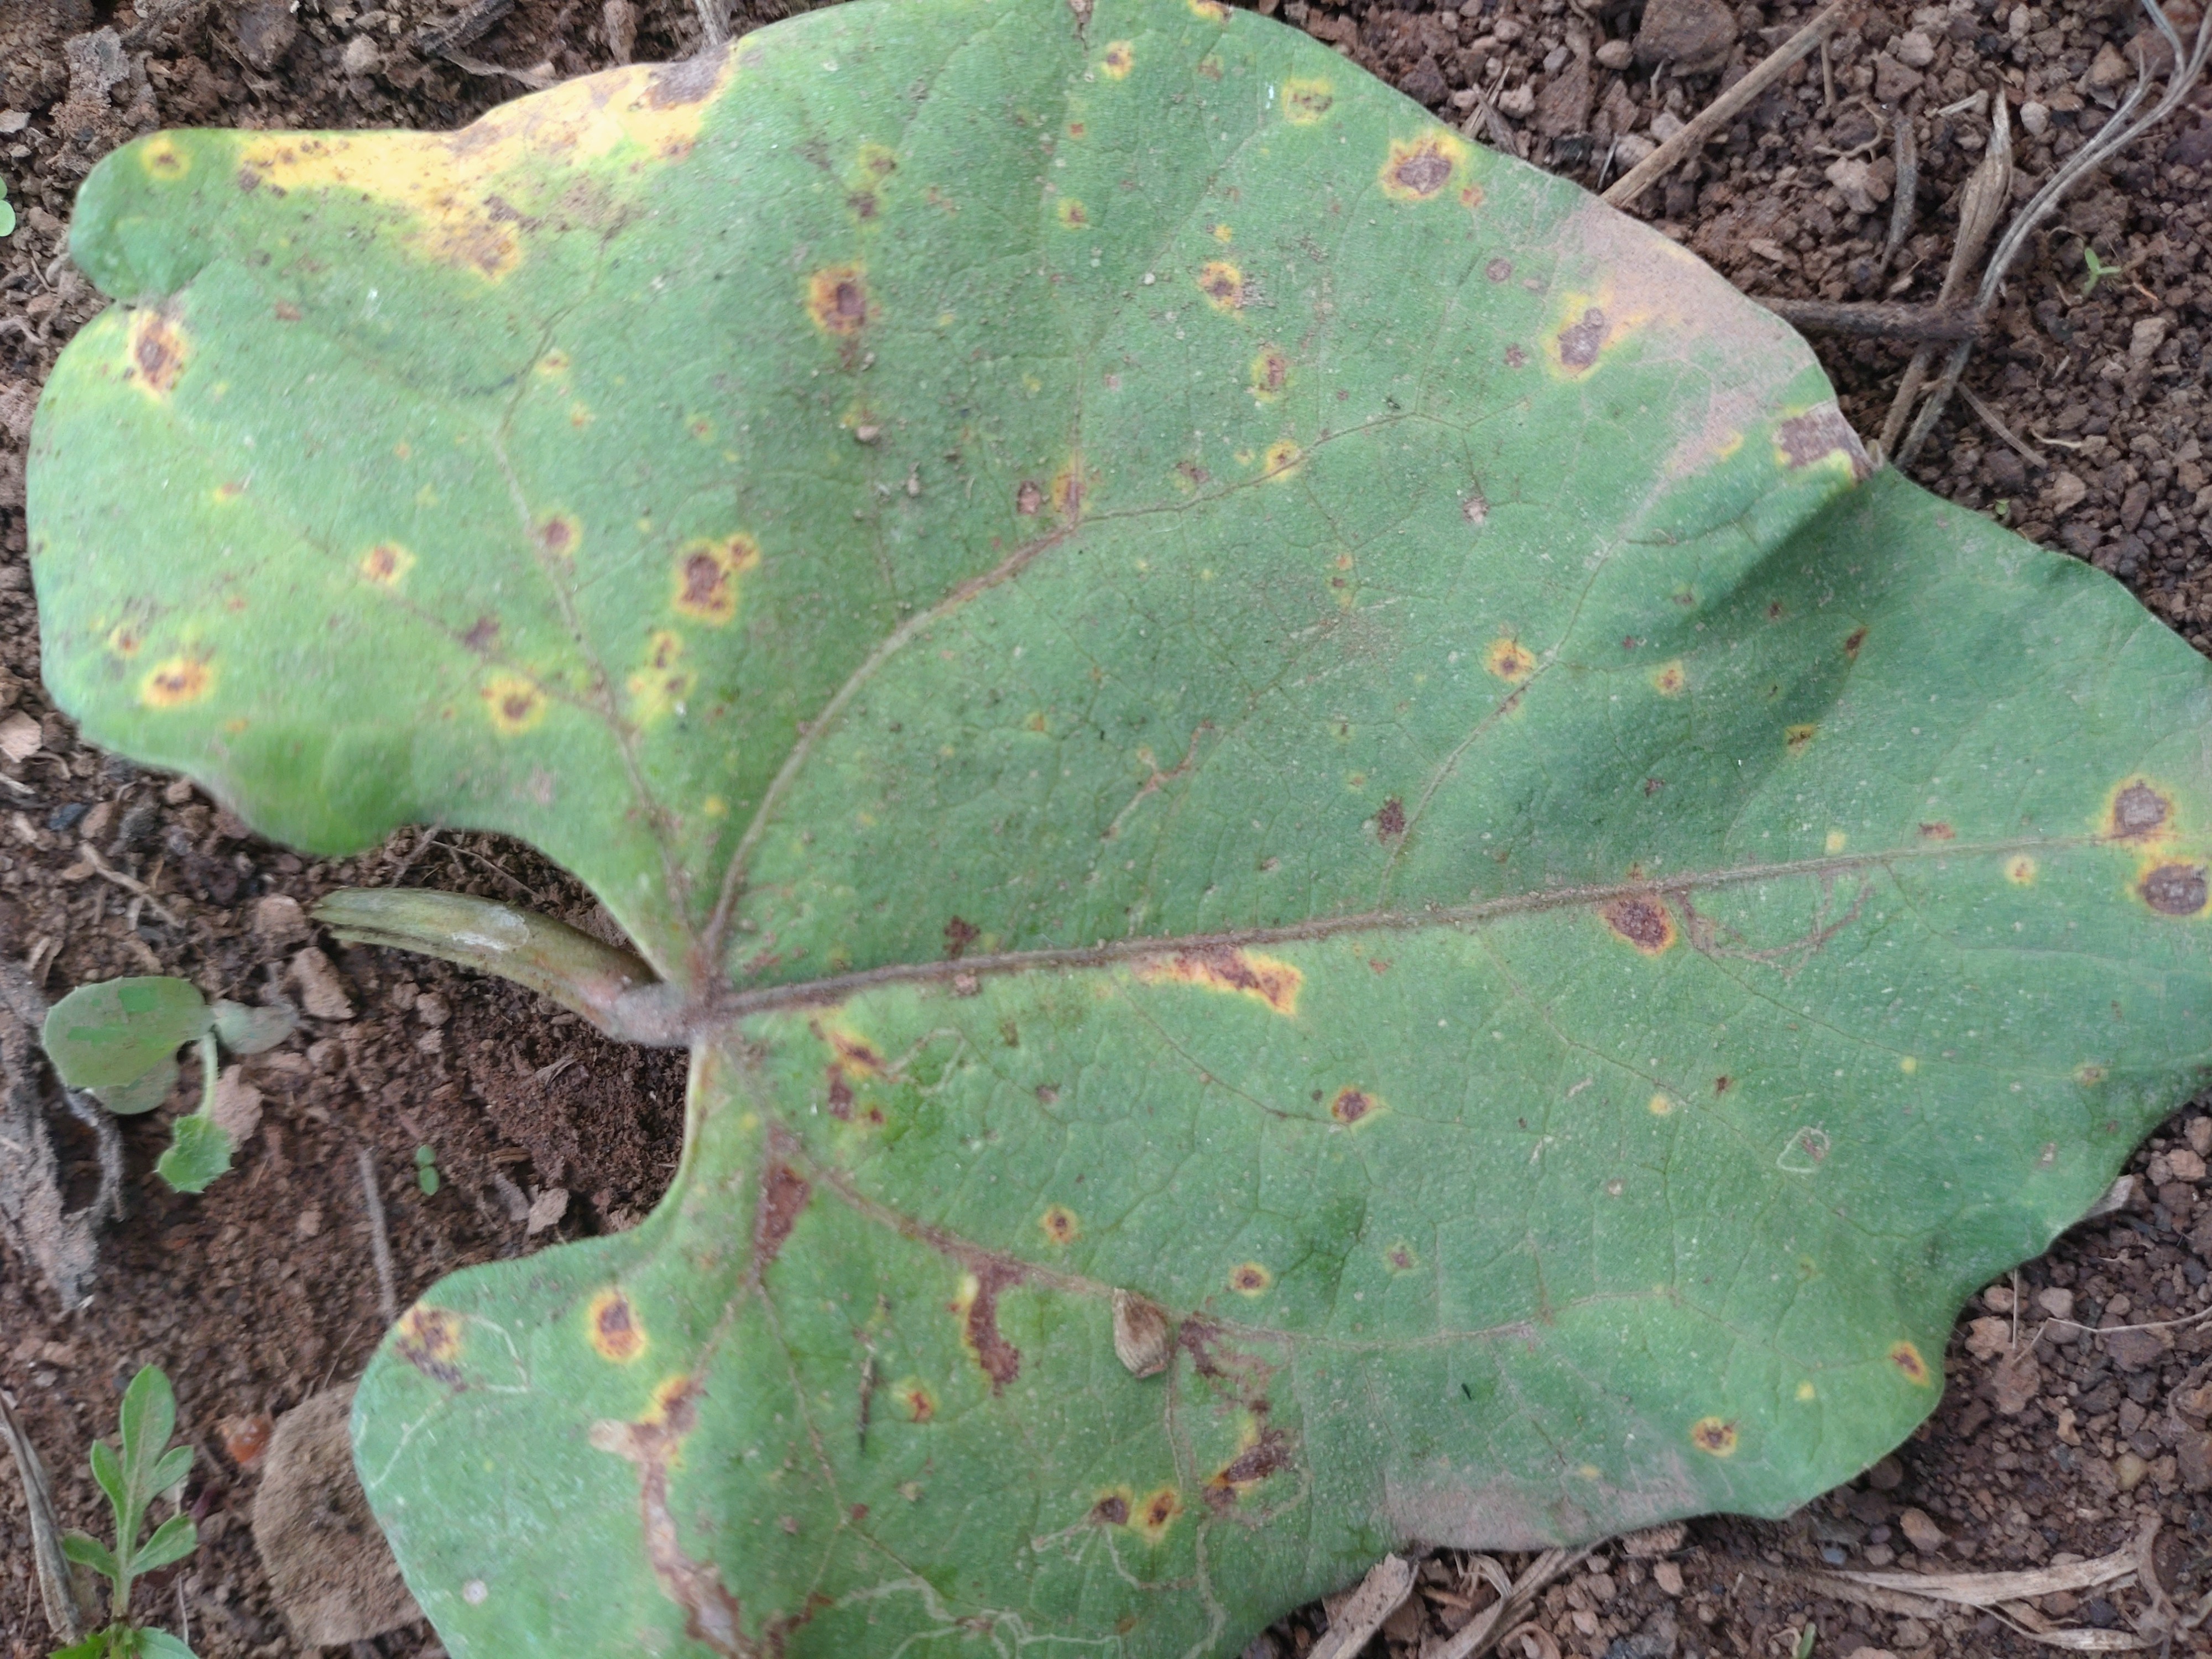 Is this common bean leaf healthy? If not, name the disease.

rust
